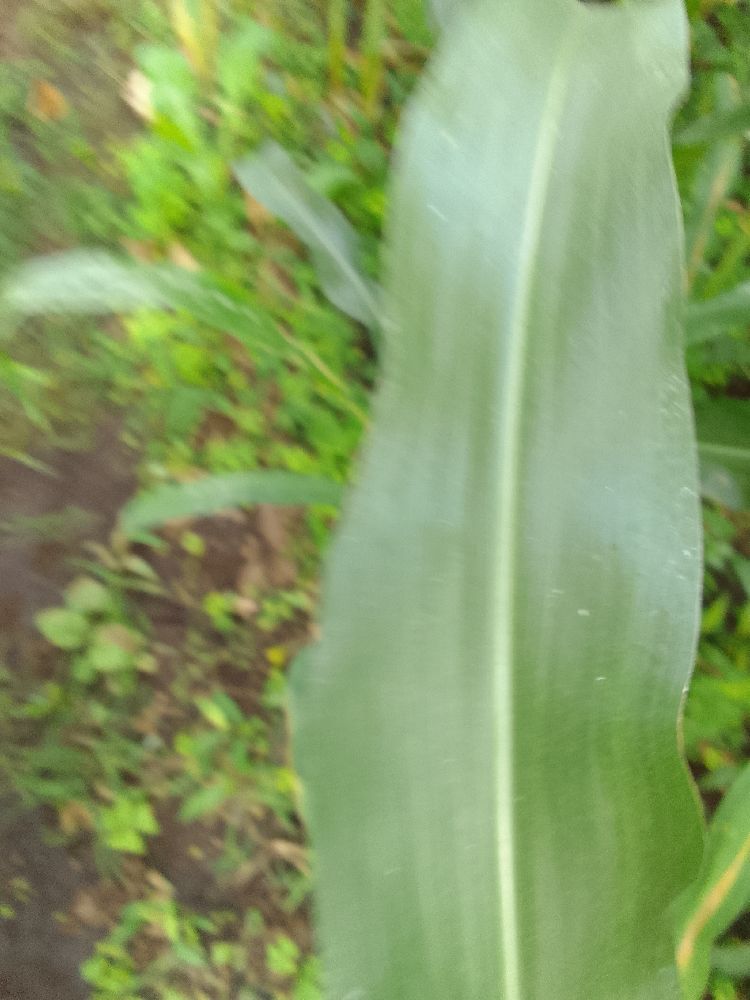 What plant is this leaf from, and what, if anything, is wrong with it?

maize, healthy
